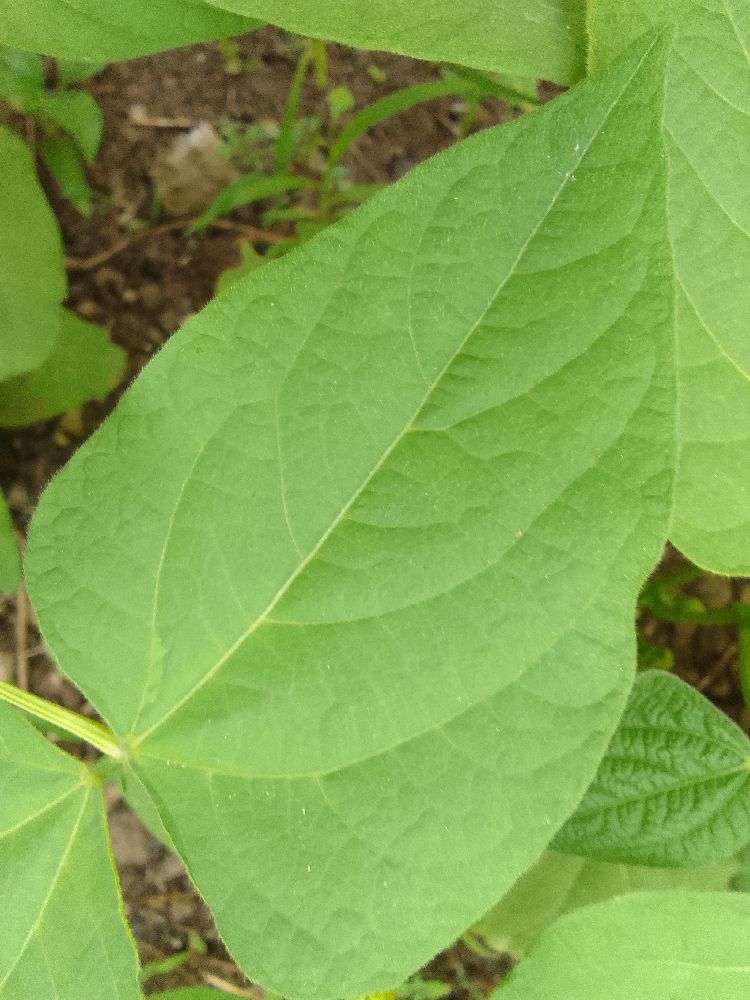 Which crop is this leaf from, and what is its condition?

common bean, healthy
